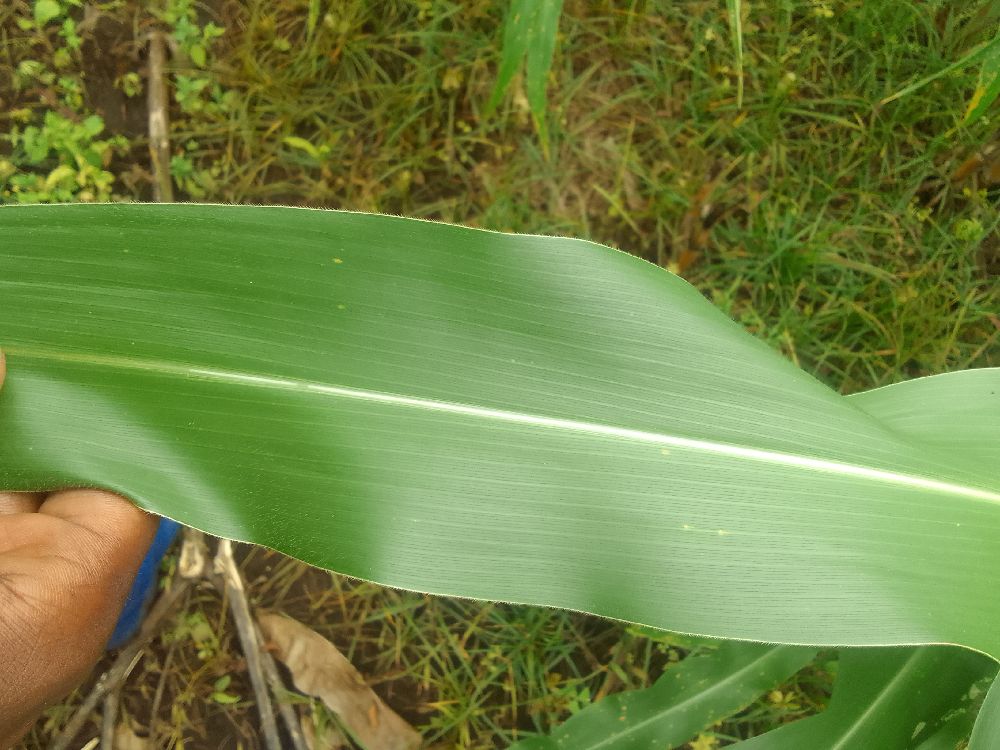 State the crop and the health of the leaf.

maize, healthy
